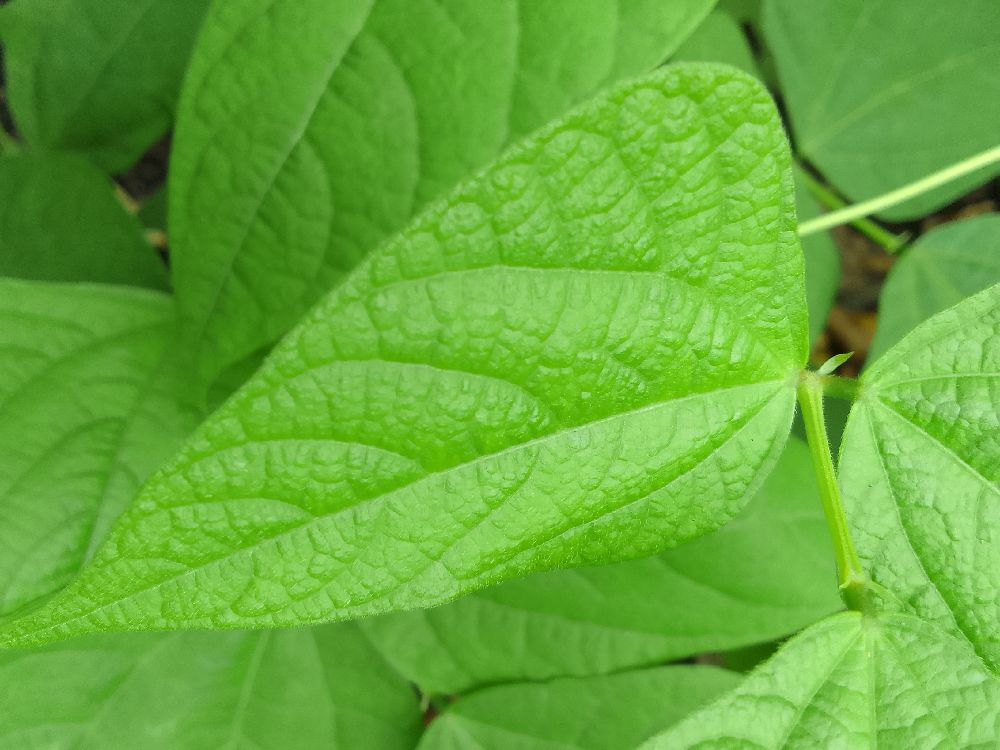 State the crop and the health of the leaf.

common bean, healthy
